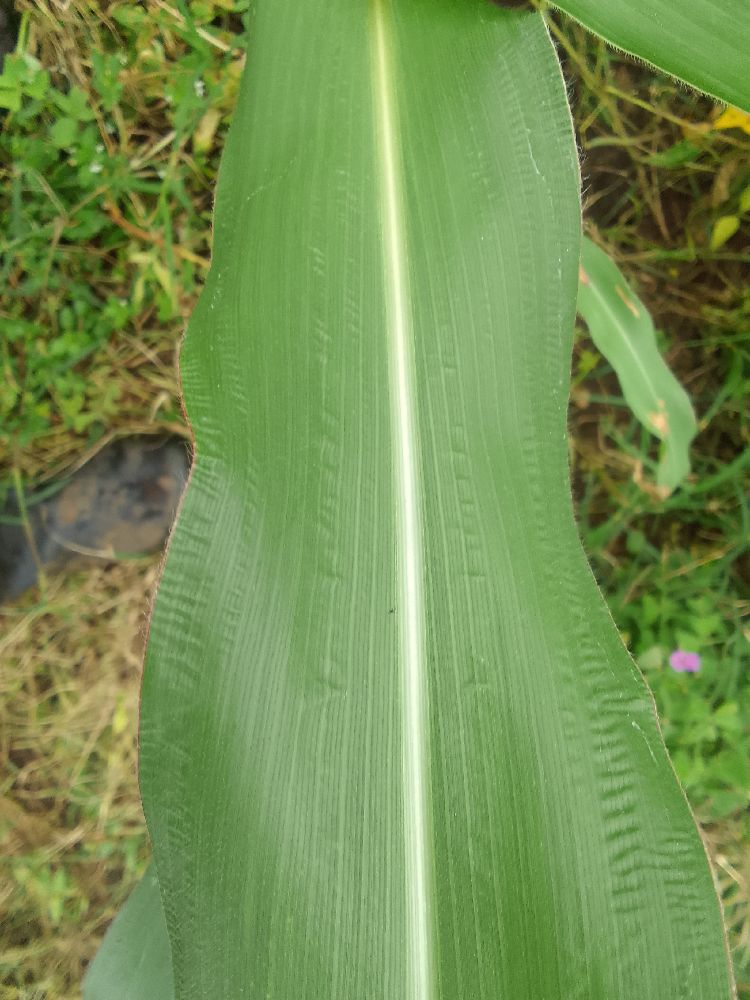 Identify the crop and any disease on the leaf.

maize, healthy
